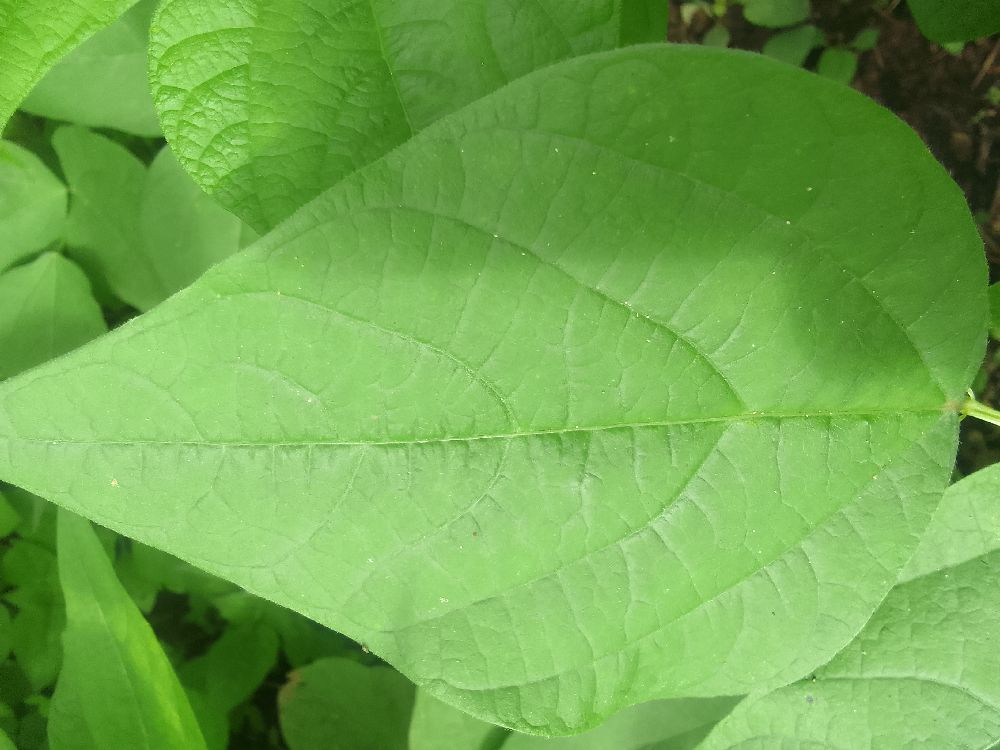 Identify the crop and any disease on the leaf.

common bean, healthy
